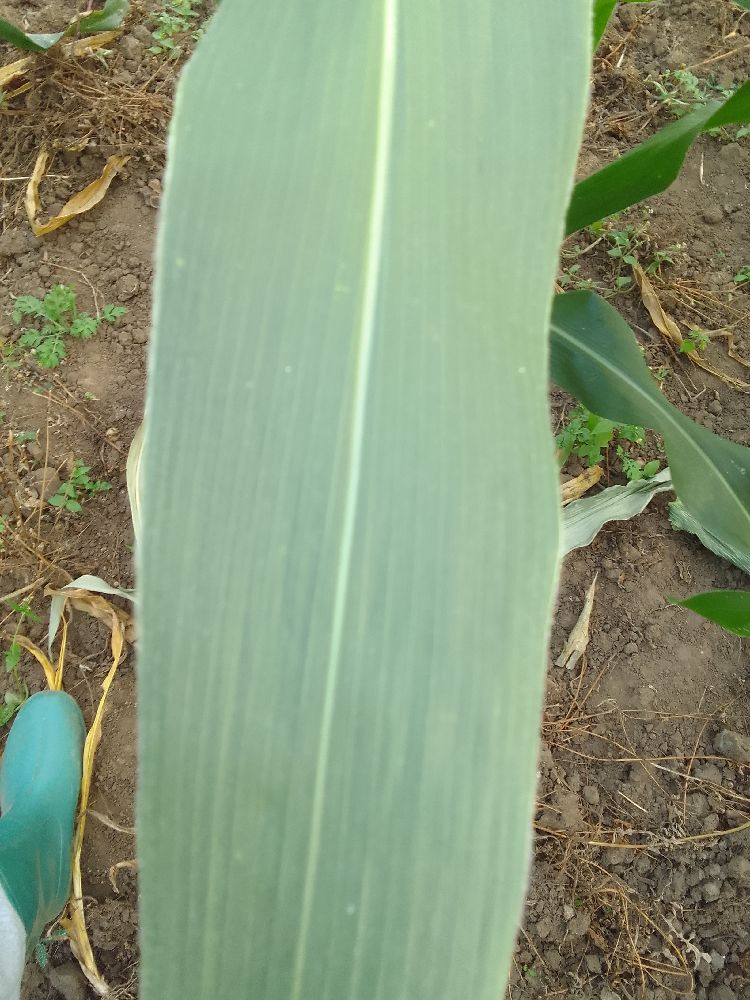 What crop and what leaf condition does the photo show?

maize, healthy
